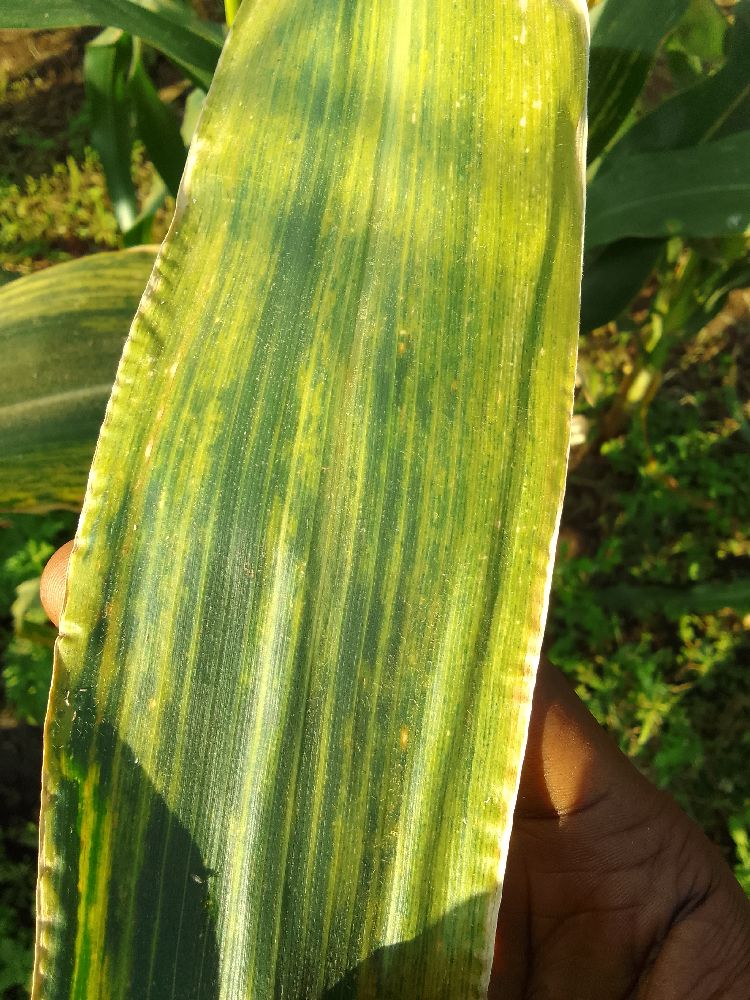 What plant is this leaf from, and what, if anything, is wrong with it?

maize, maize lethal necrosis
